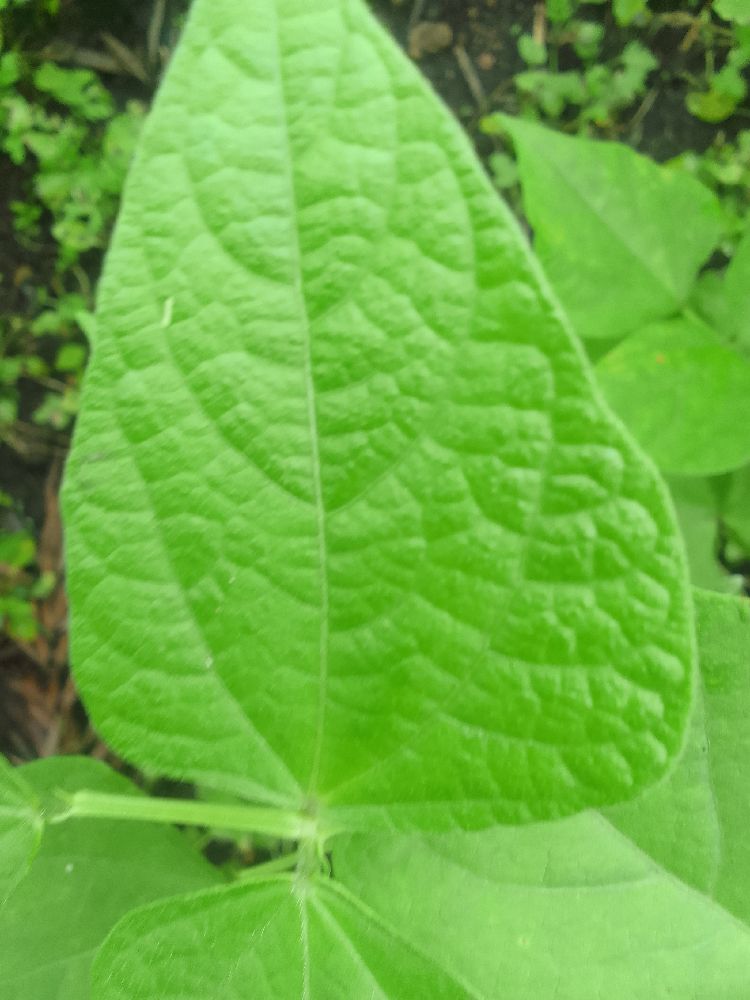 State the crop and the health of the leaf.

common bean, healthy
